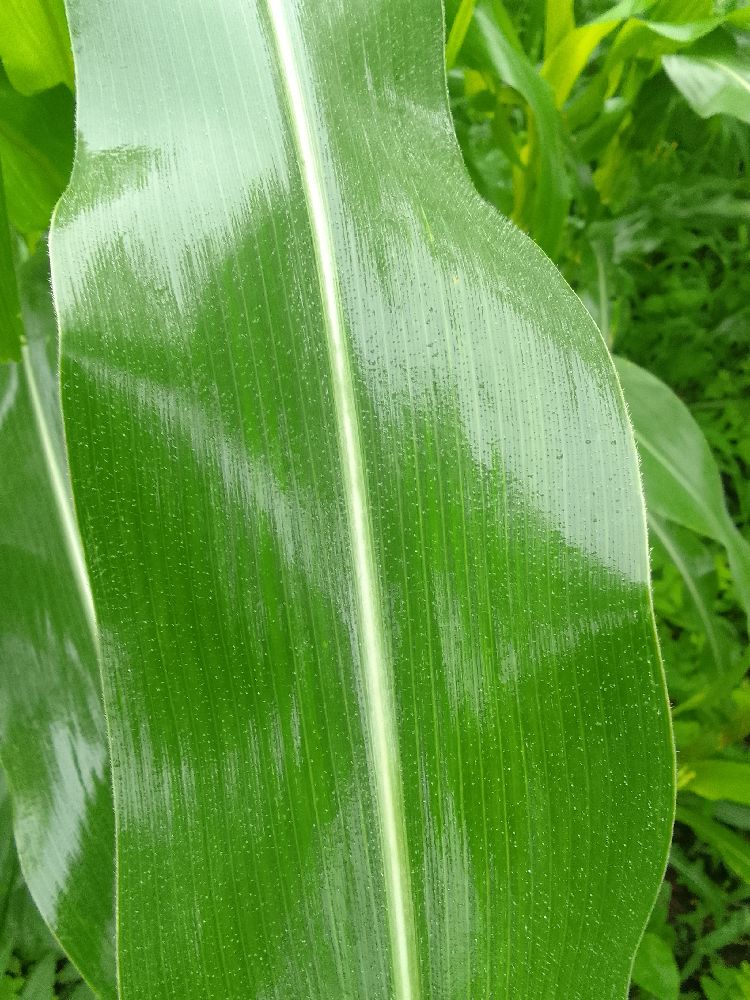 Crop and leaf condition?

maize, healthy
